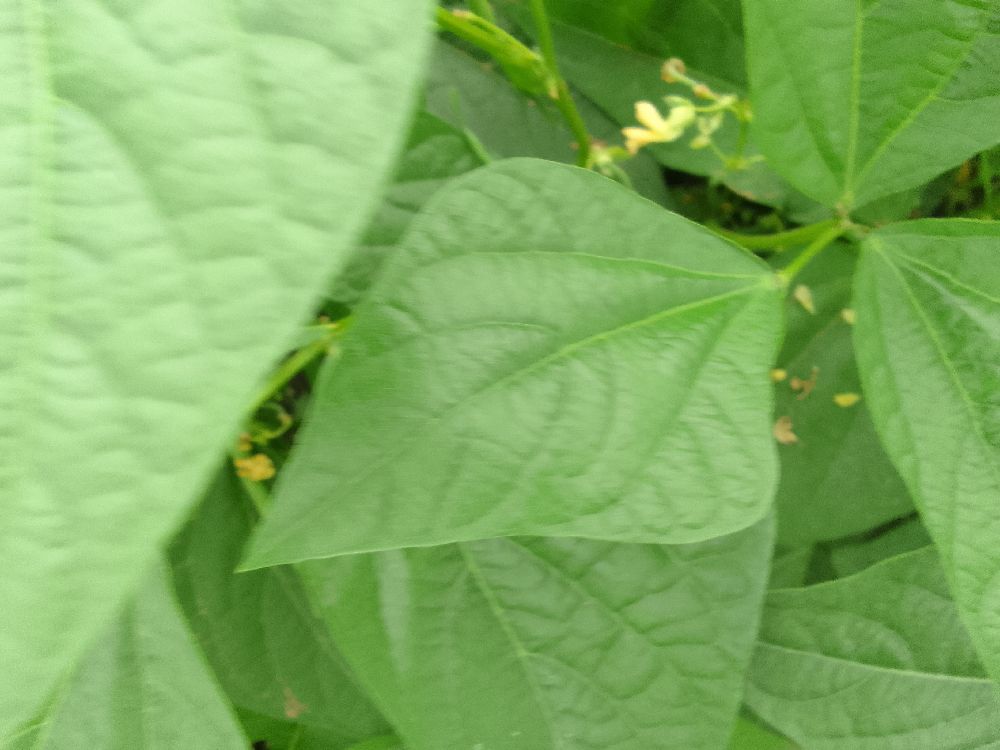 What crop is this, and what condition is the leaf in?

common bean, healthy
